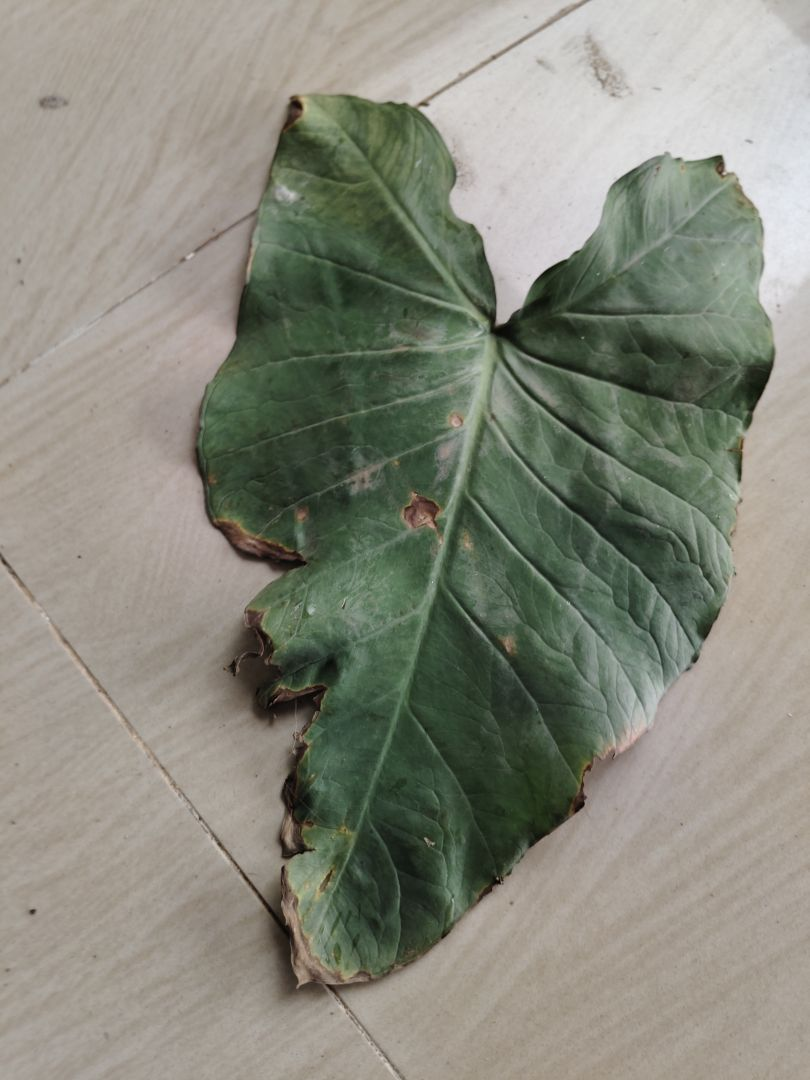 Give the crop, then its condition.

taro, leaf blight
